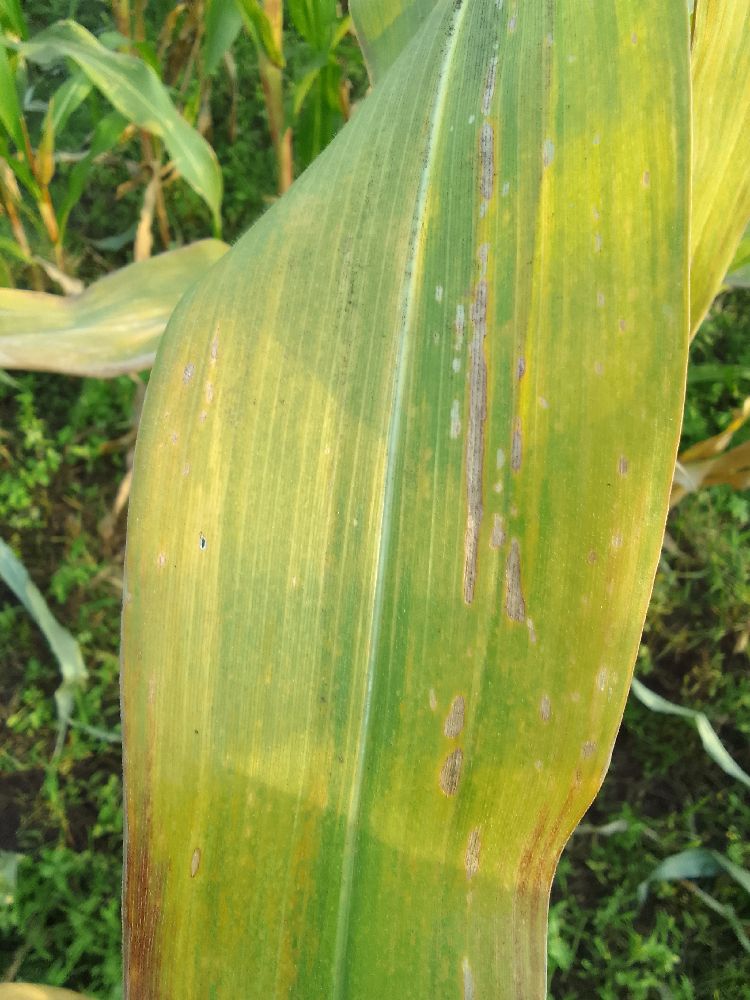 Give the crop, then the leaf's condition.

maize, maize lethal necrosis
